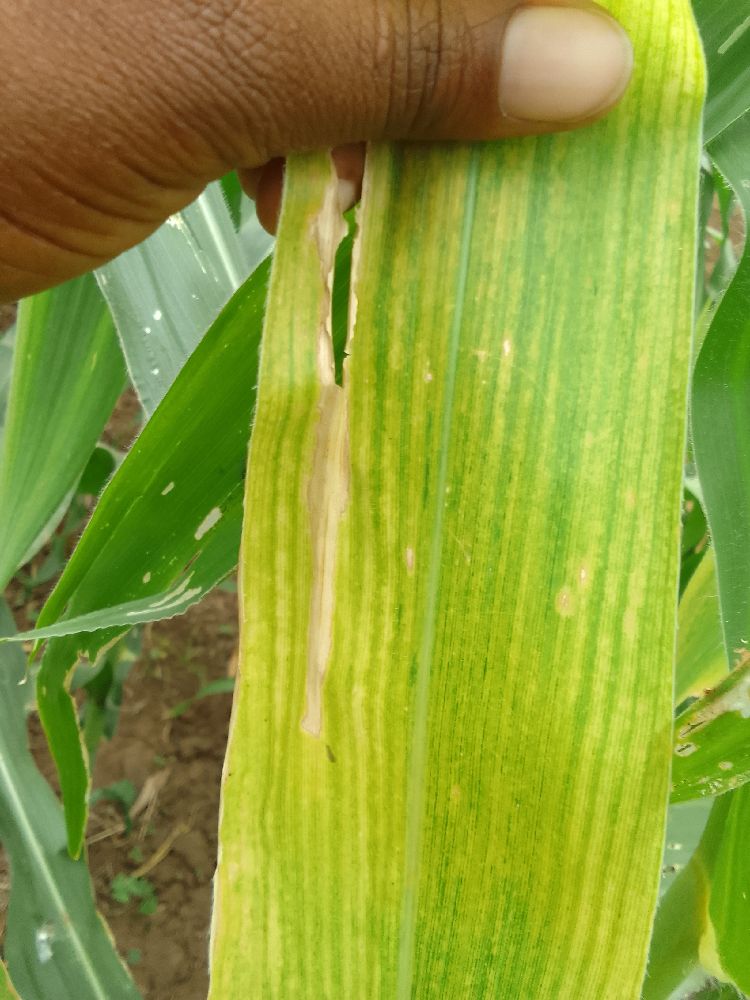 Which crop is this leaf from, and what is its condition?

maize, maize lethal necrosis
